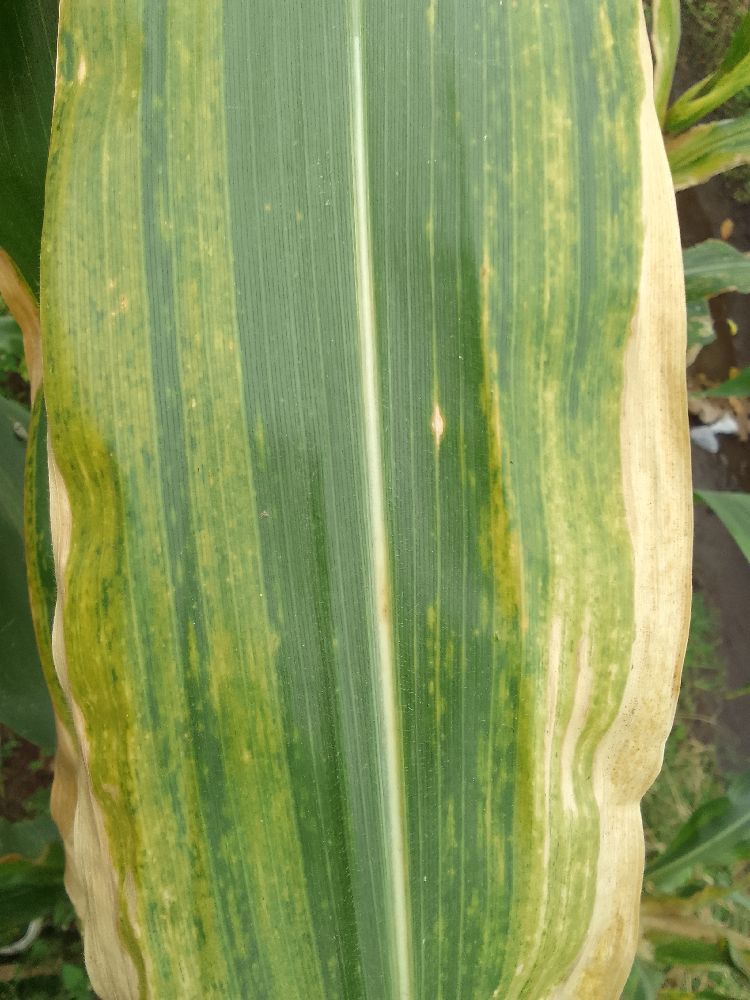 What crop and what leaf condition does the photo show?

maize, maize lethal necrosis
